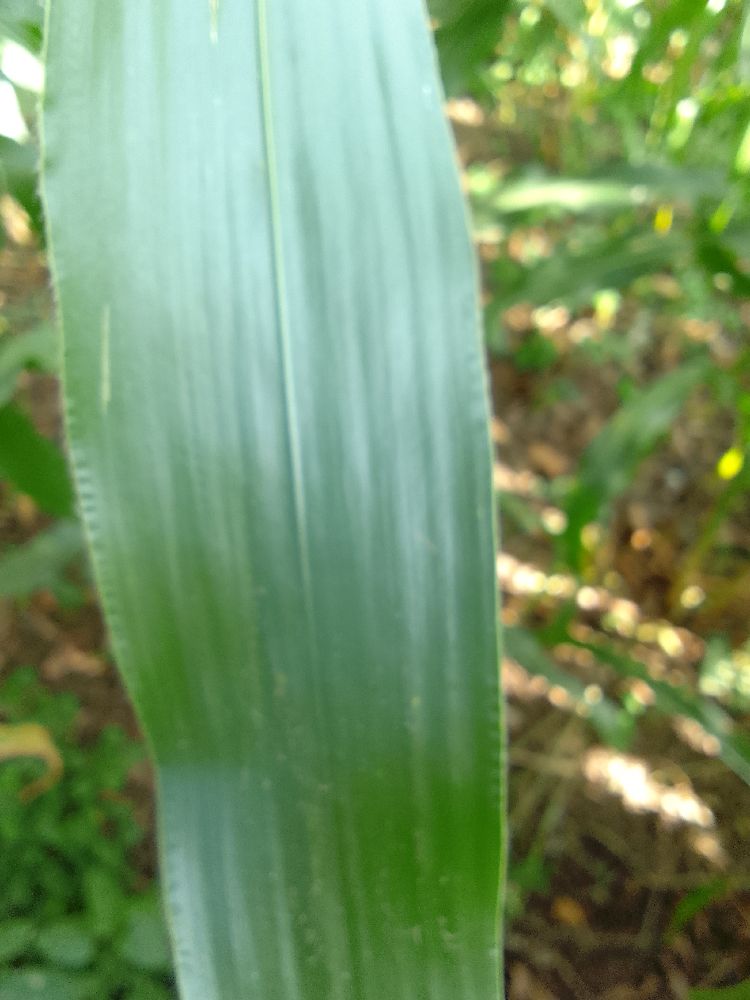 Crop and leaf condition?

maize, healthy
